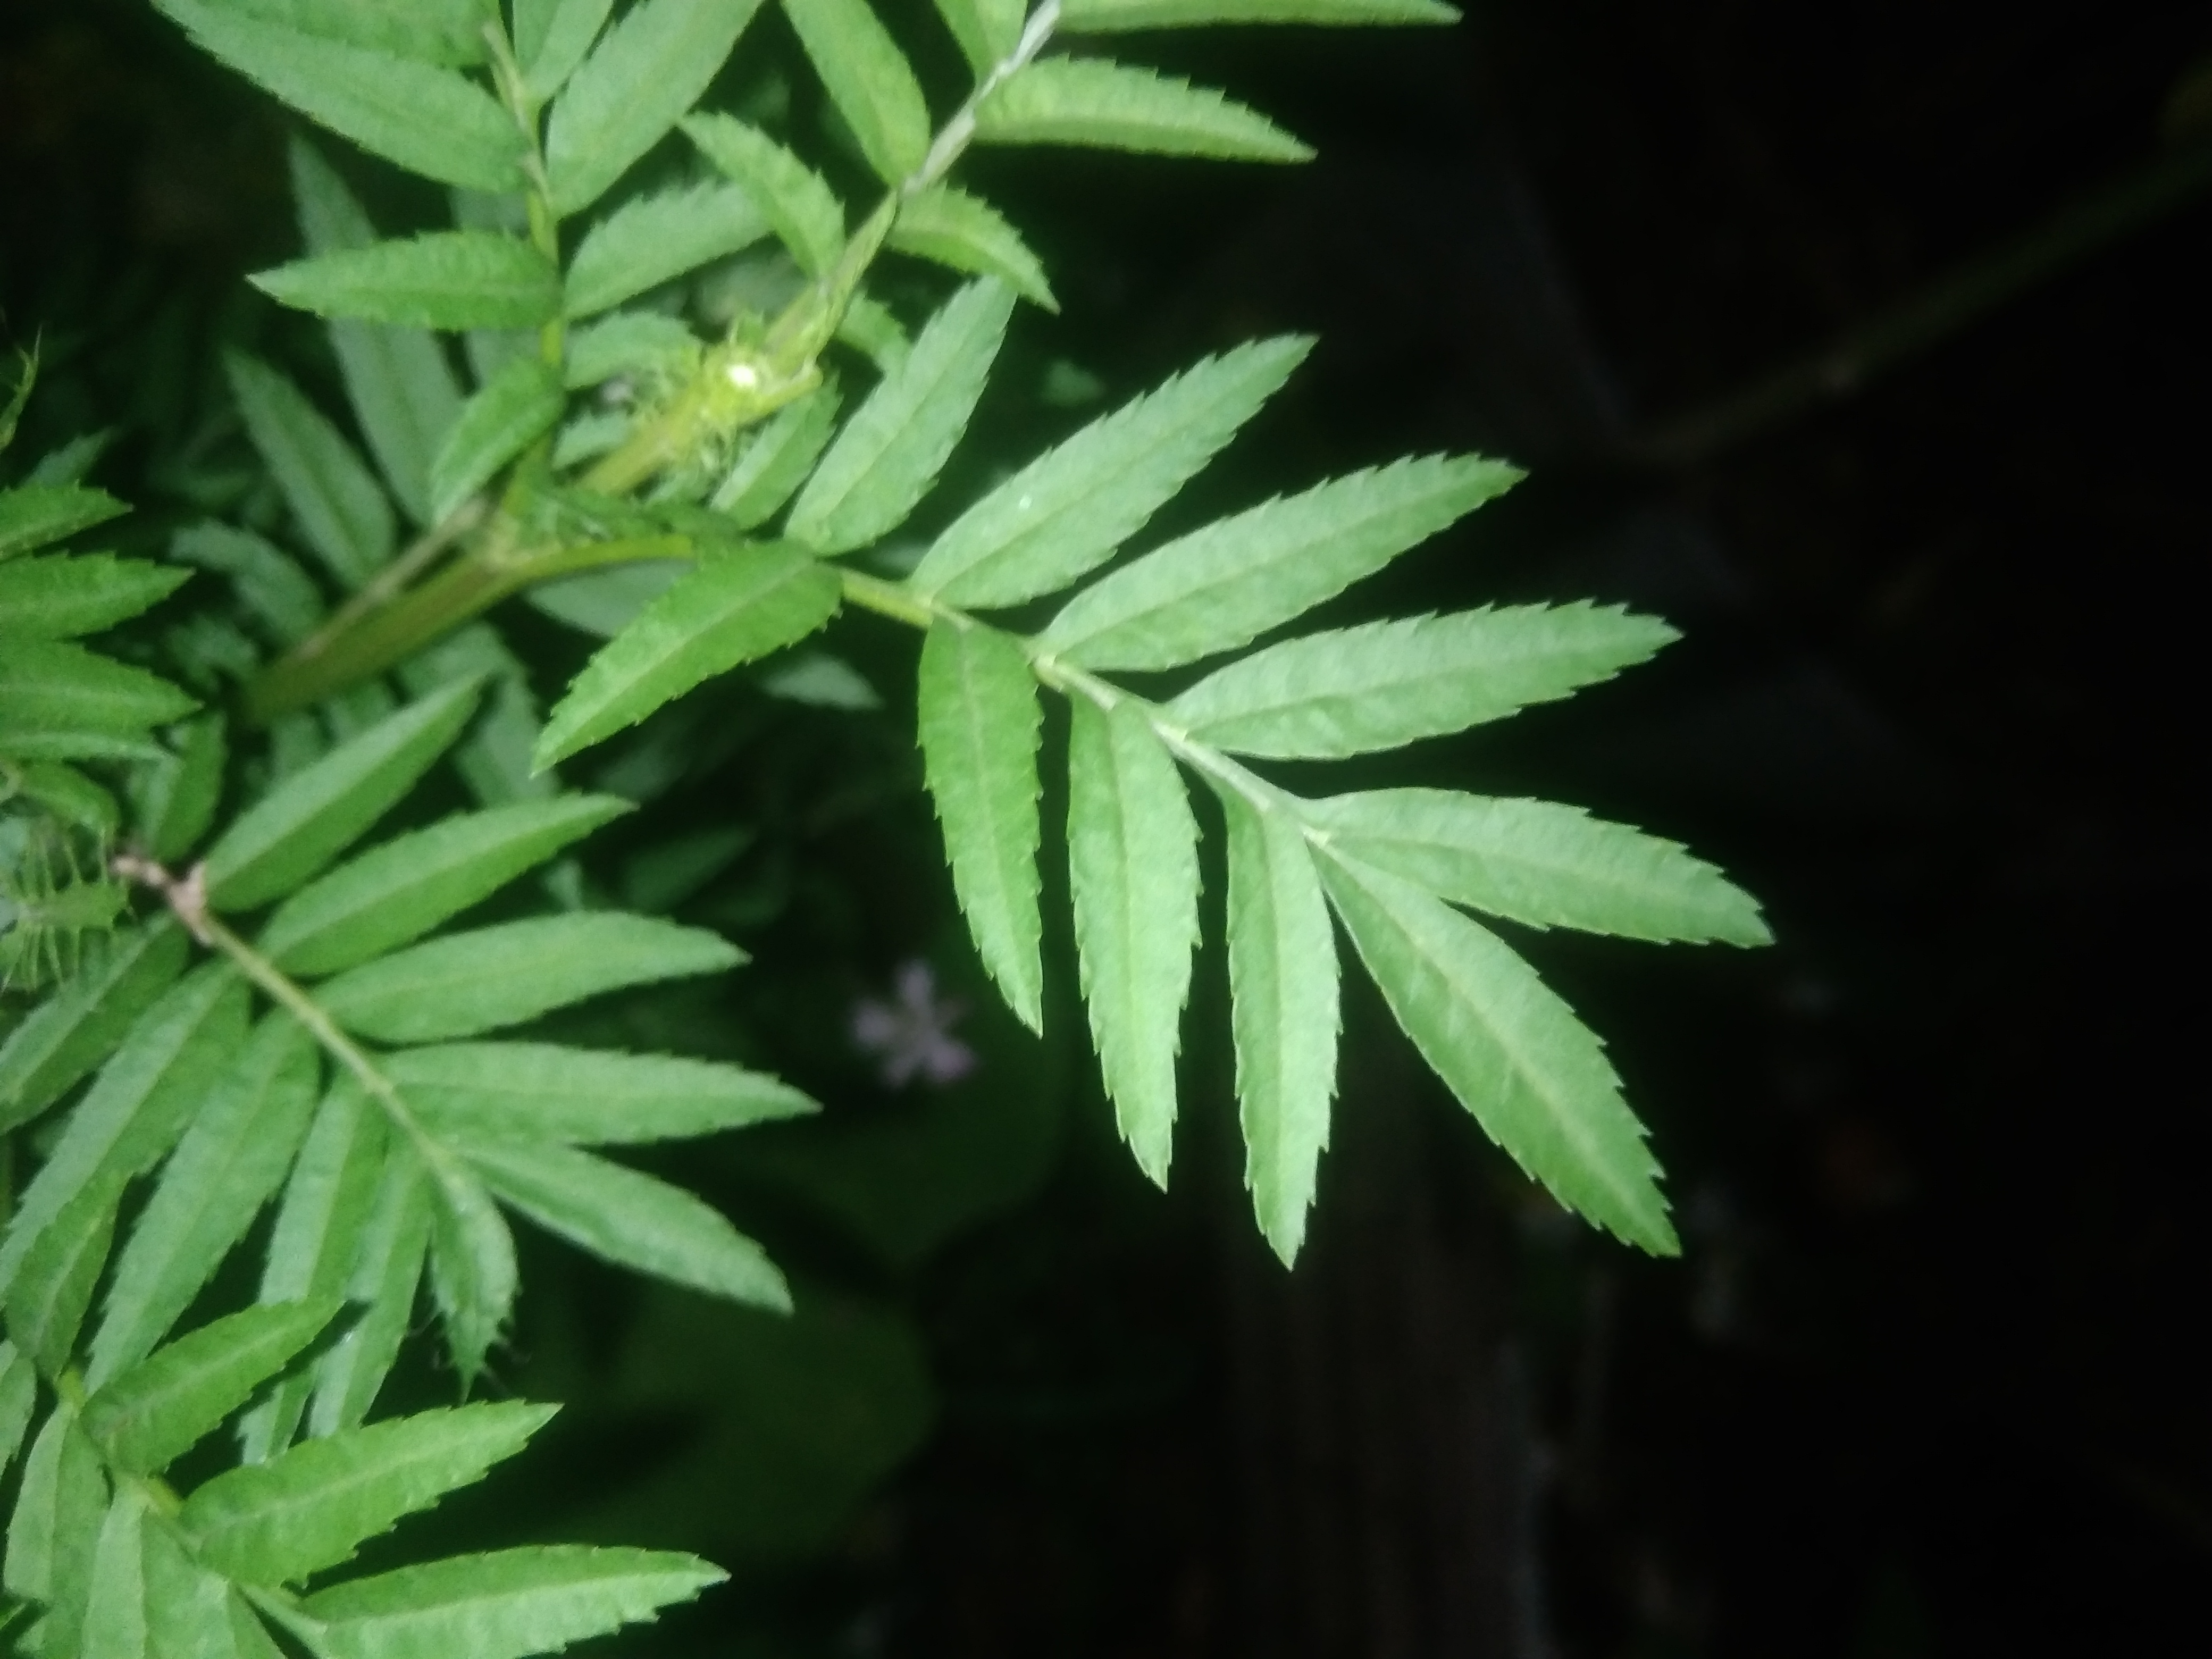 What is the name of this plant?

marigold
